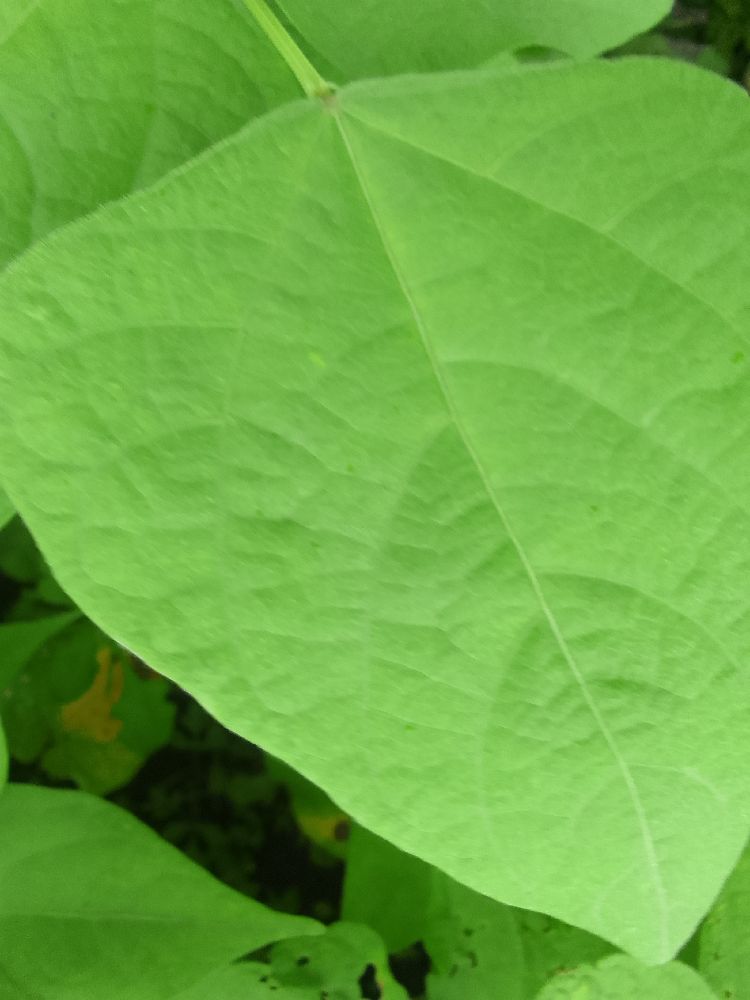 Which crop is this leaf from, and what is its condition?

common bean, healthy
